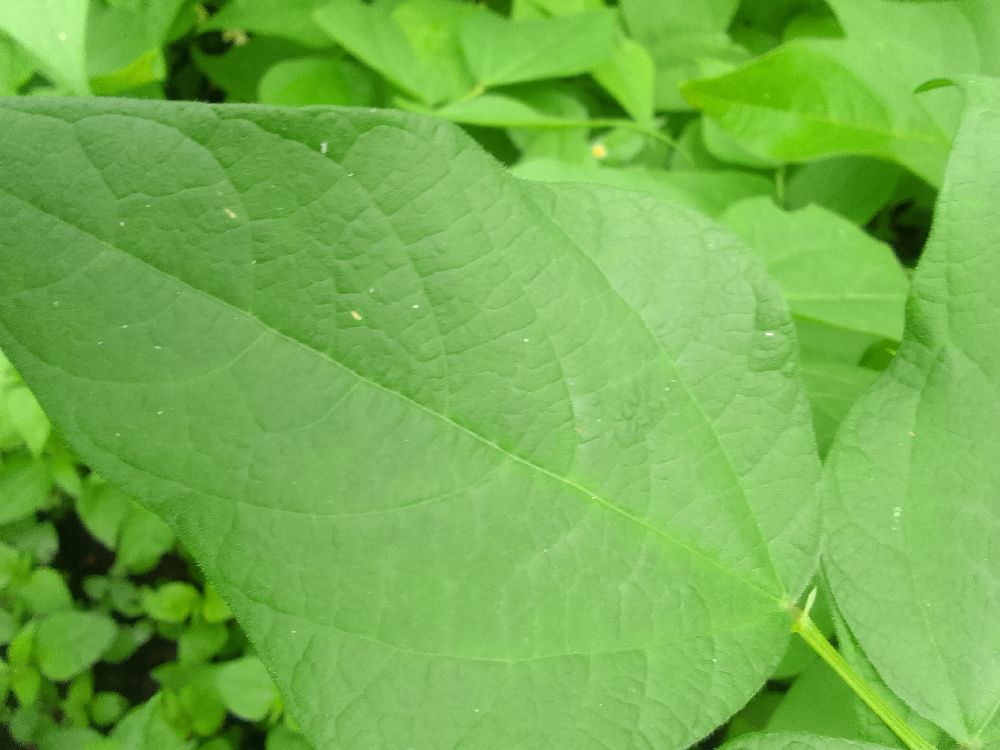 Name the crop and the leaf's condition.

common bean, healthy
